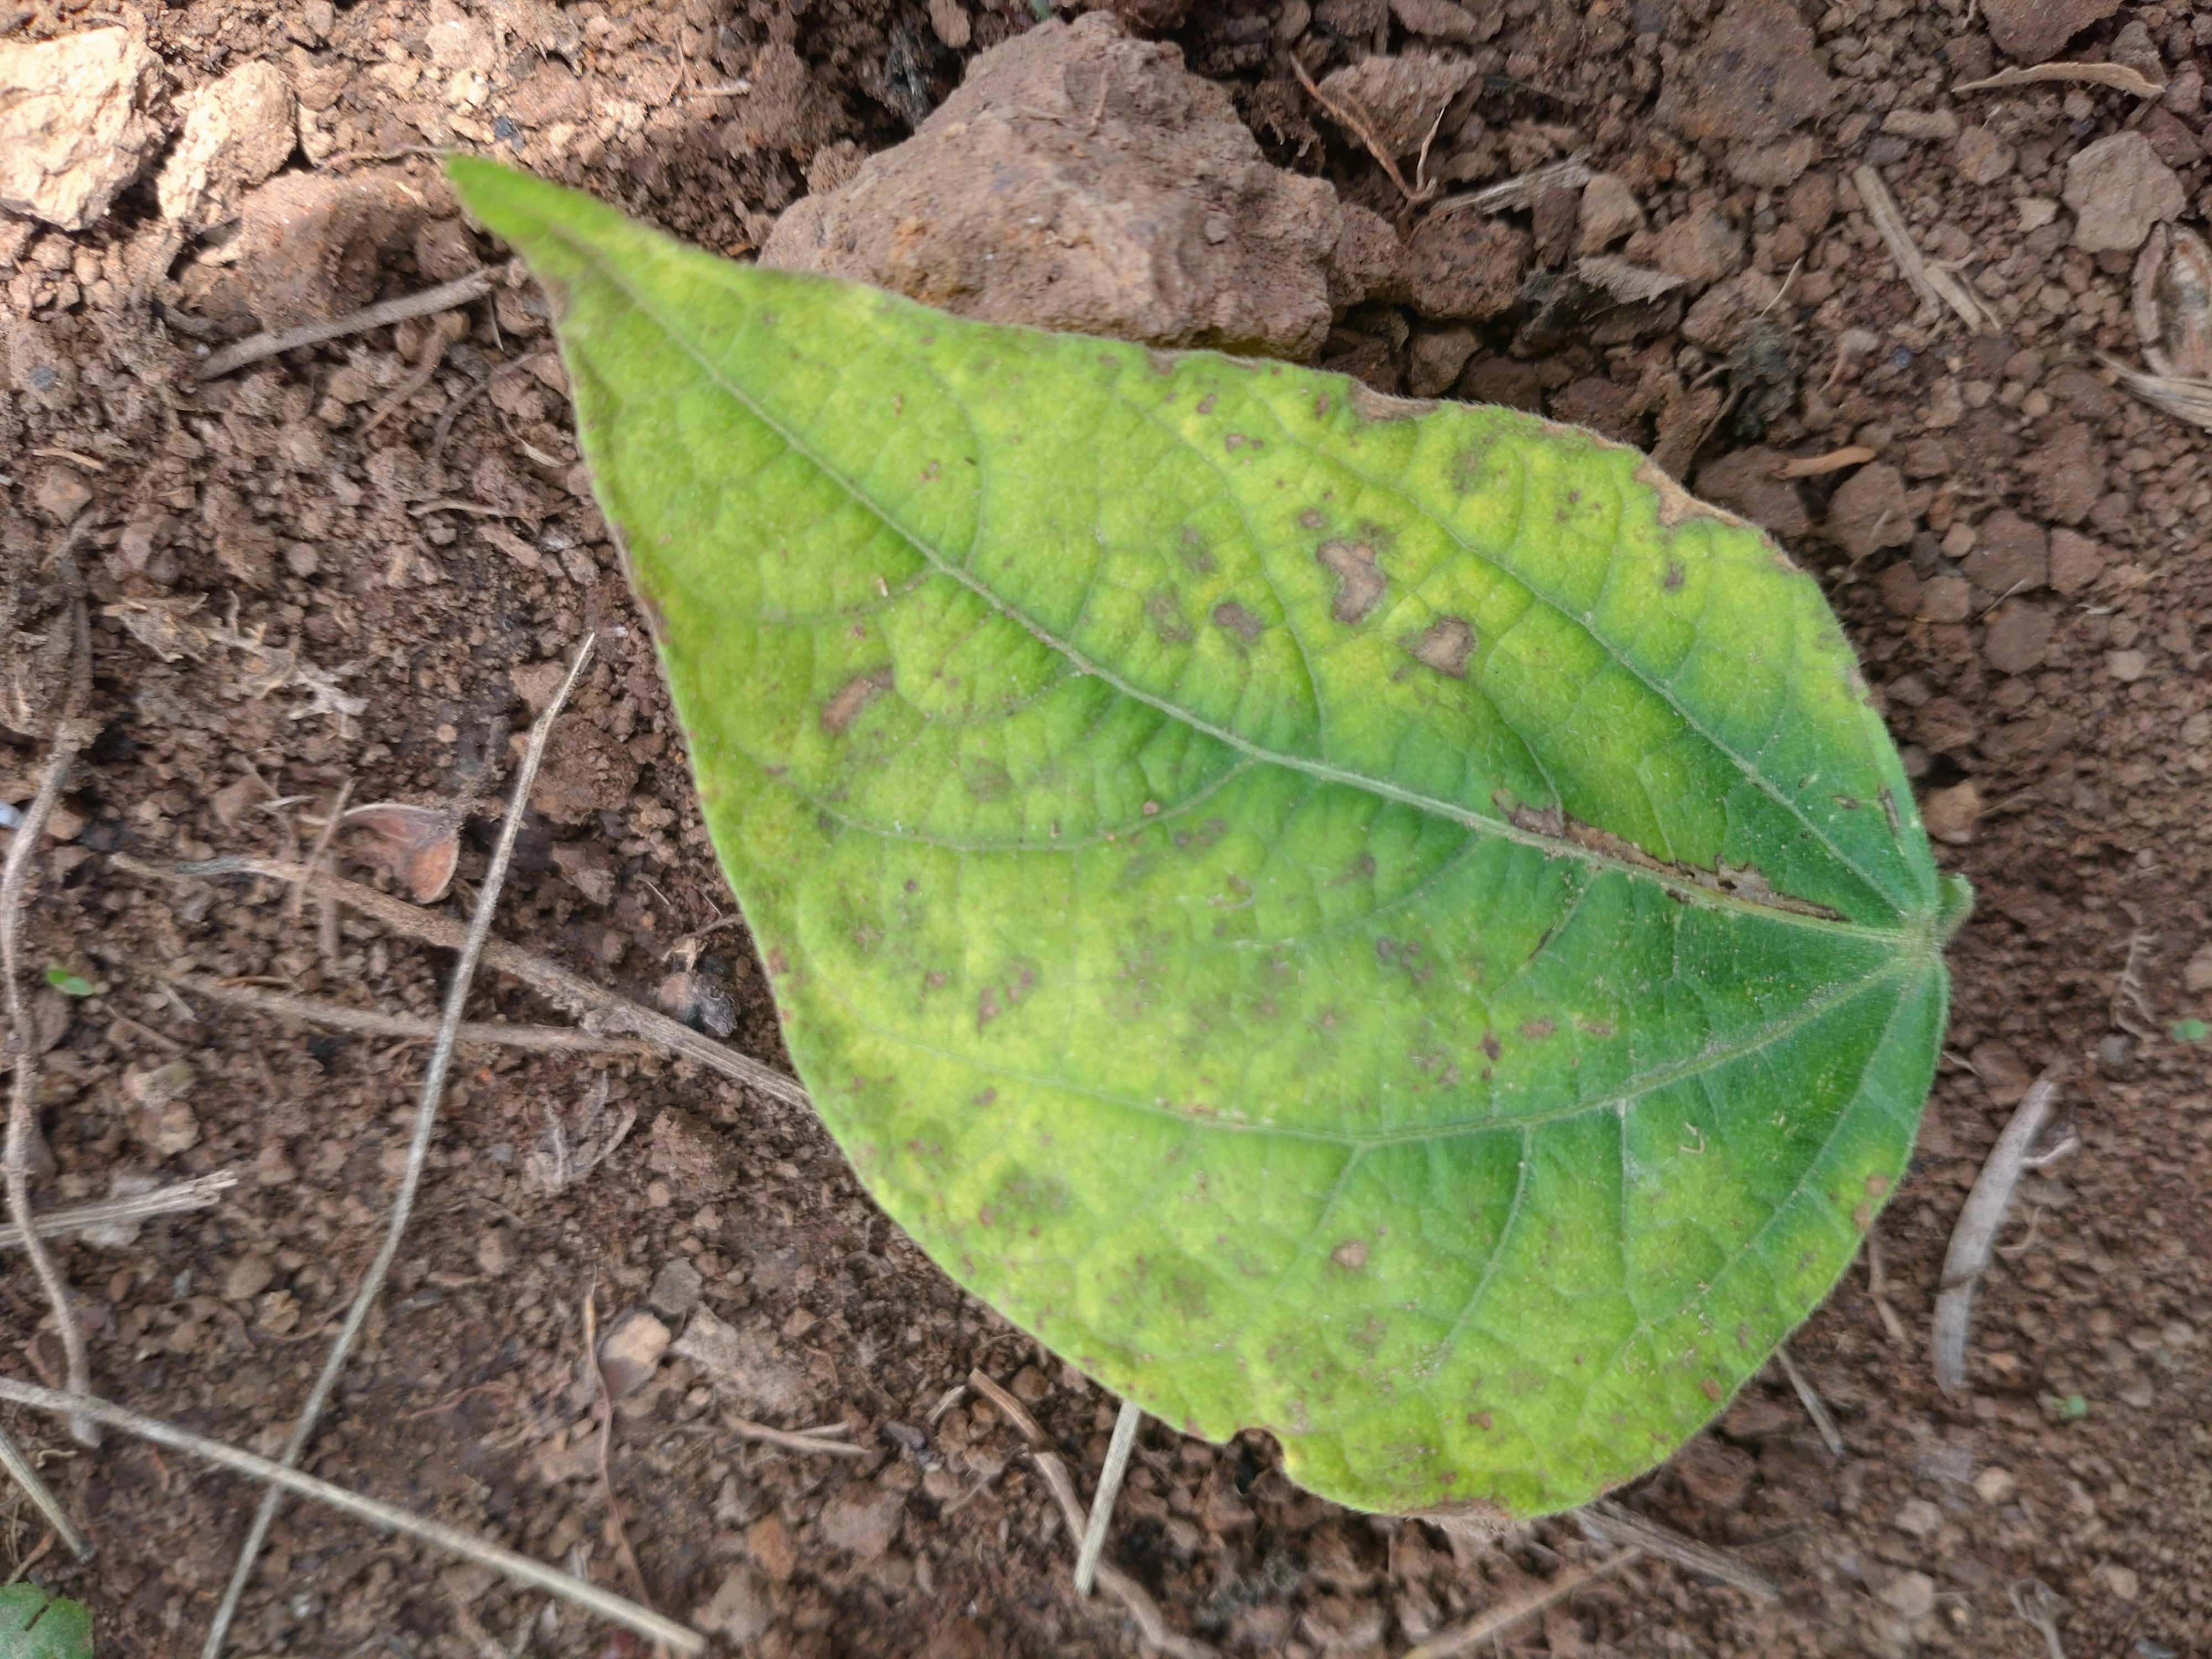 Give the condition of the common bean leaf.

rust
